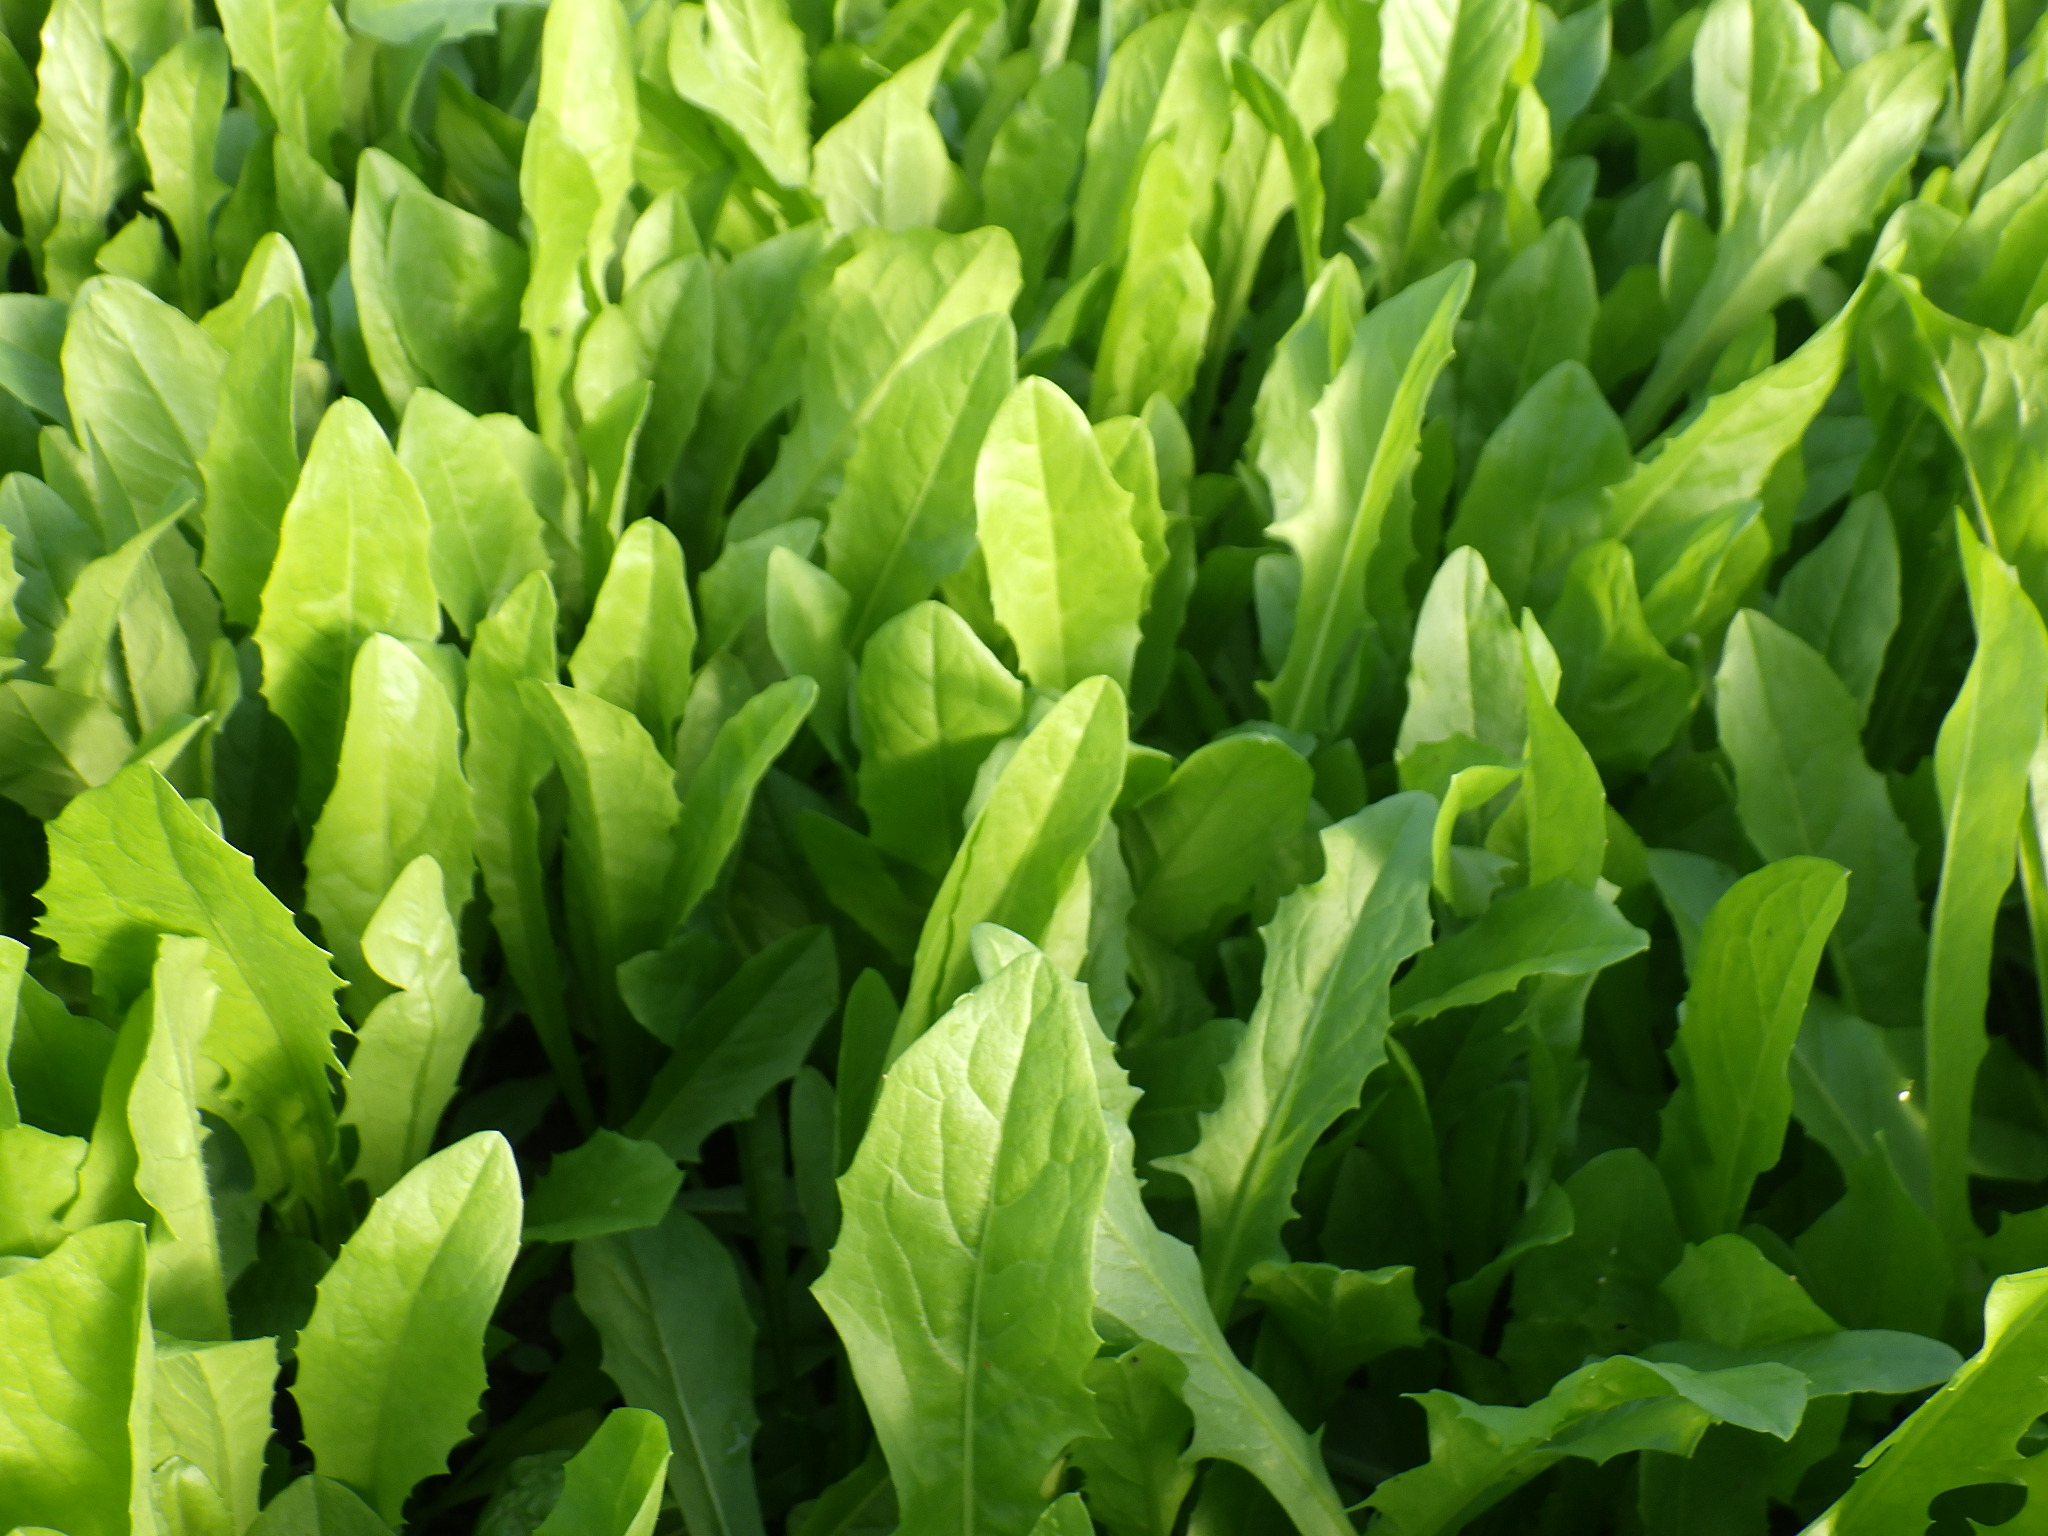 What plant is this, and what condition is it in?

chicory, healthy
